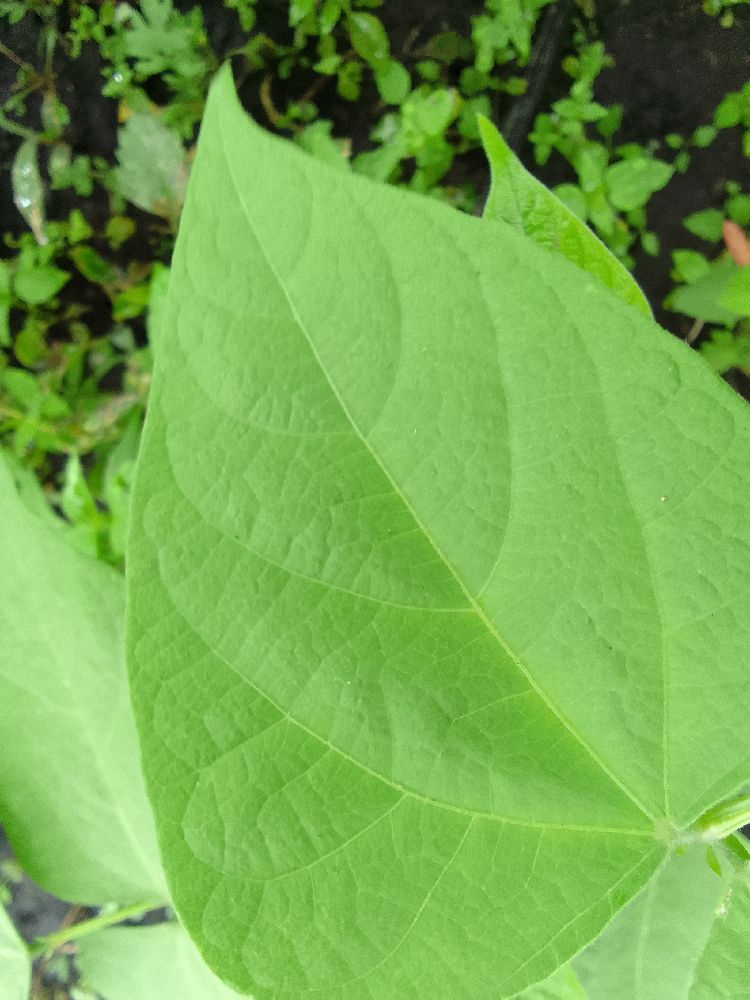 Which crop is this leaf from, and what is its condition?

common bean, healthy
